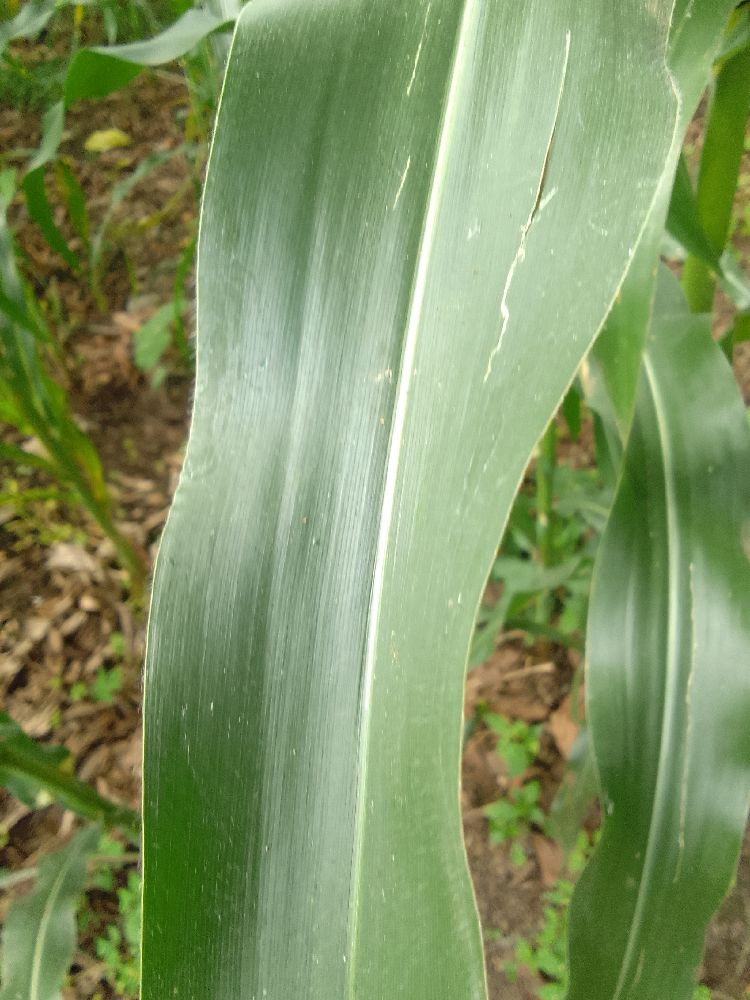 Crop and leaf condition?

maize, healthy
